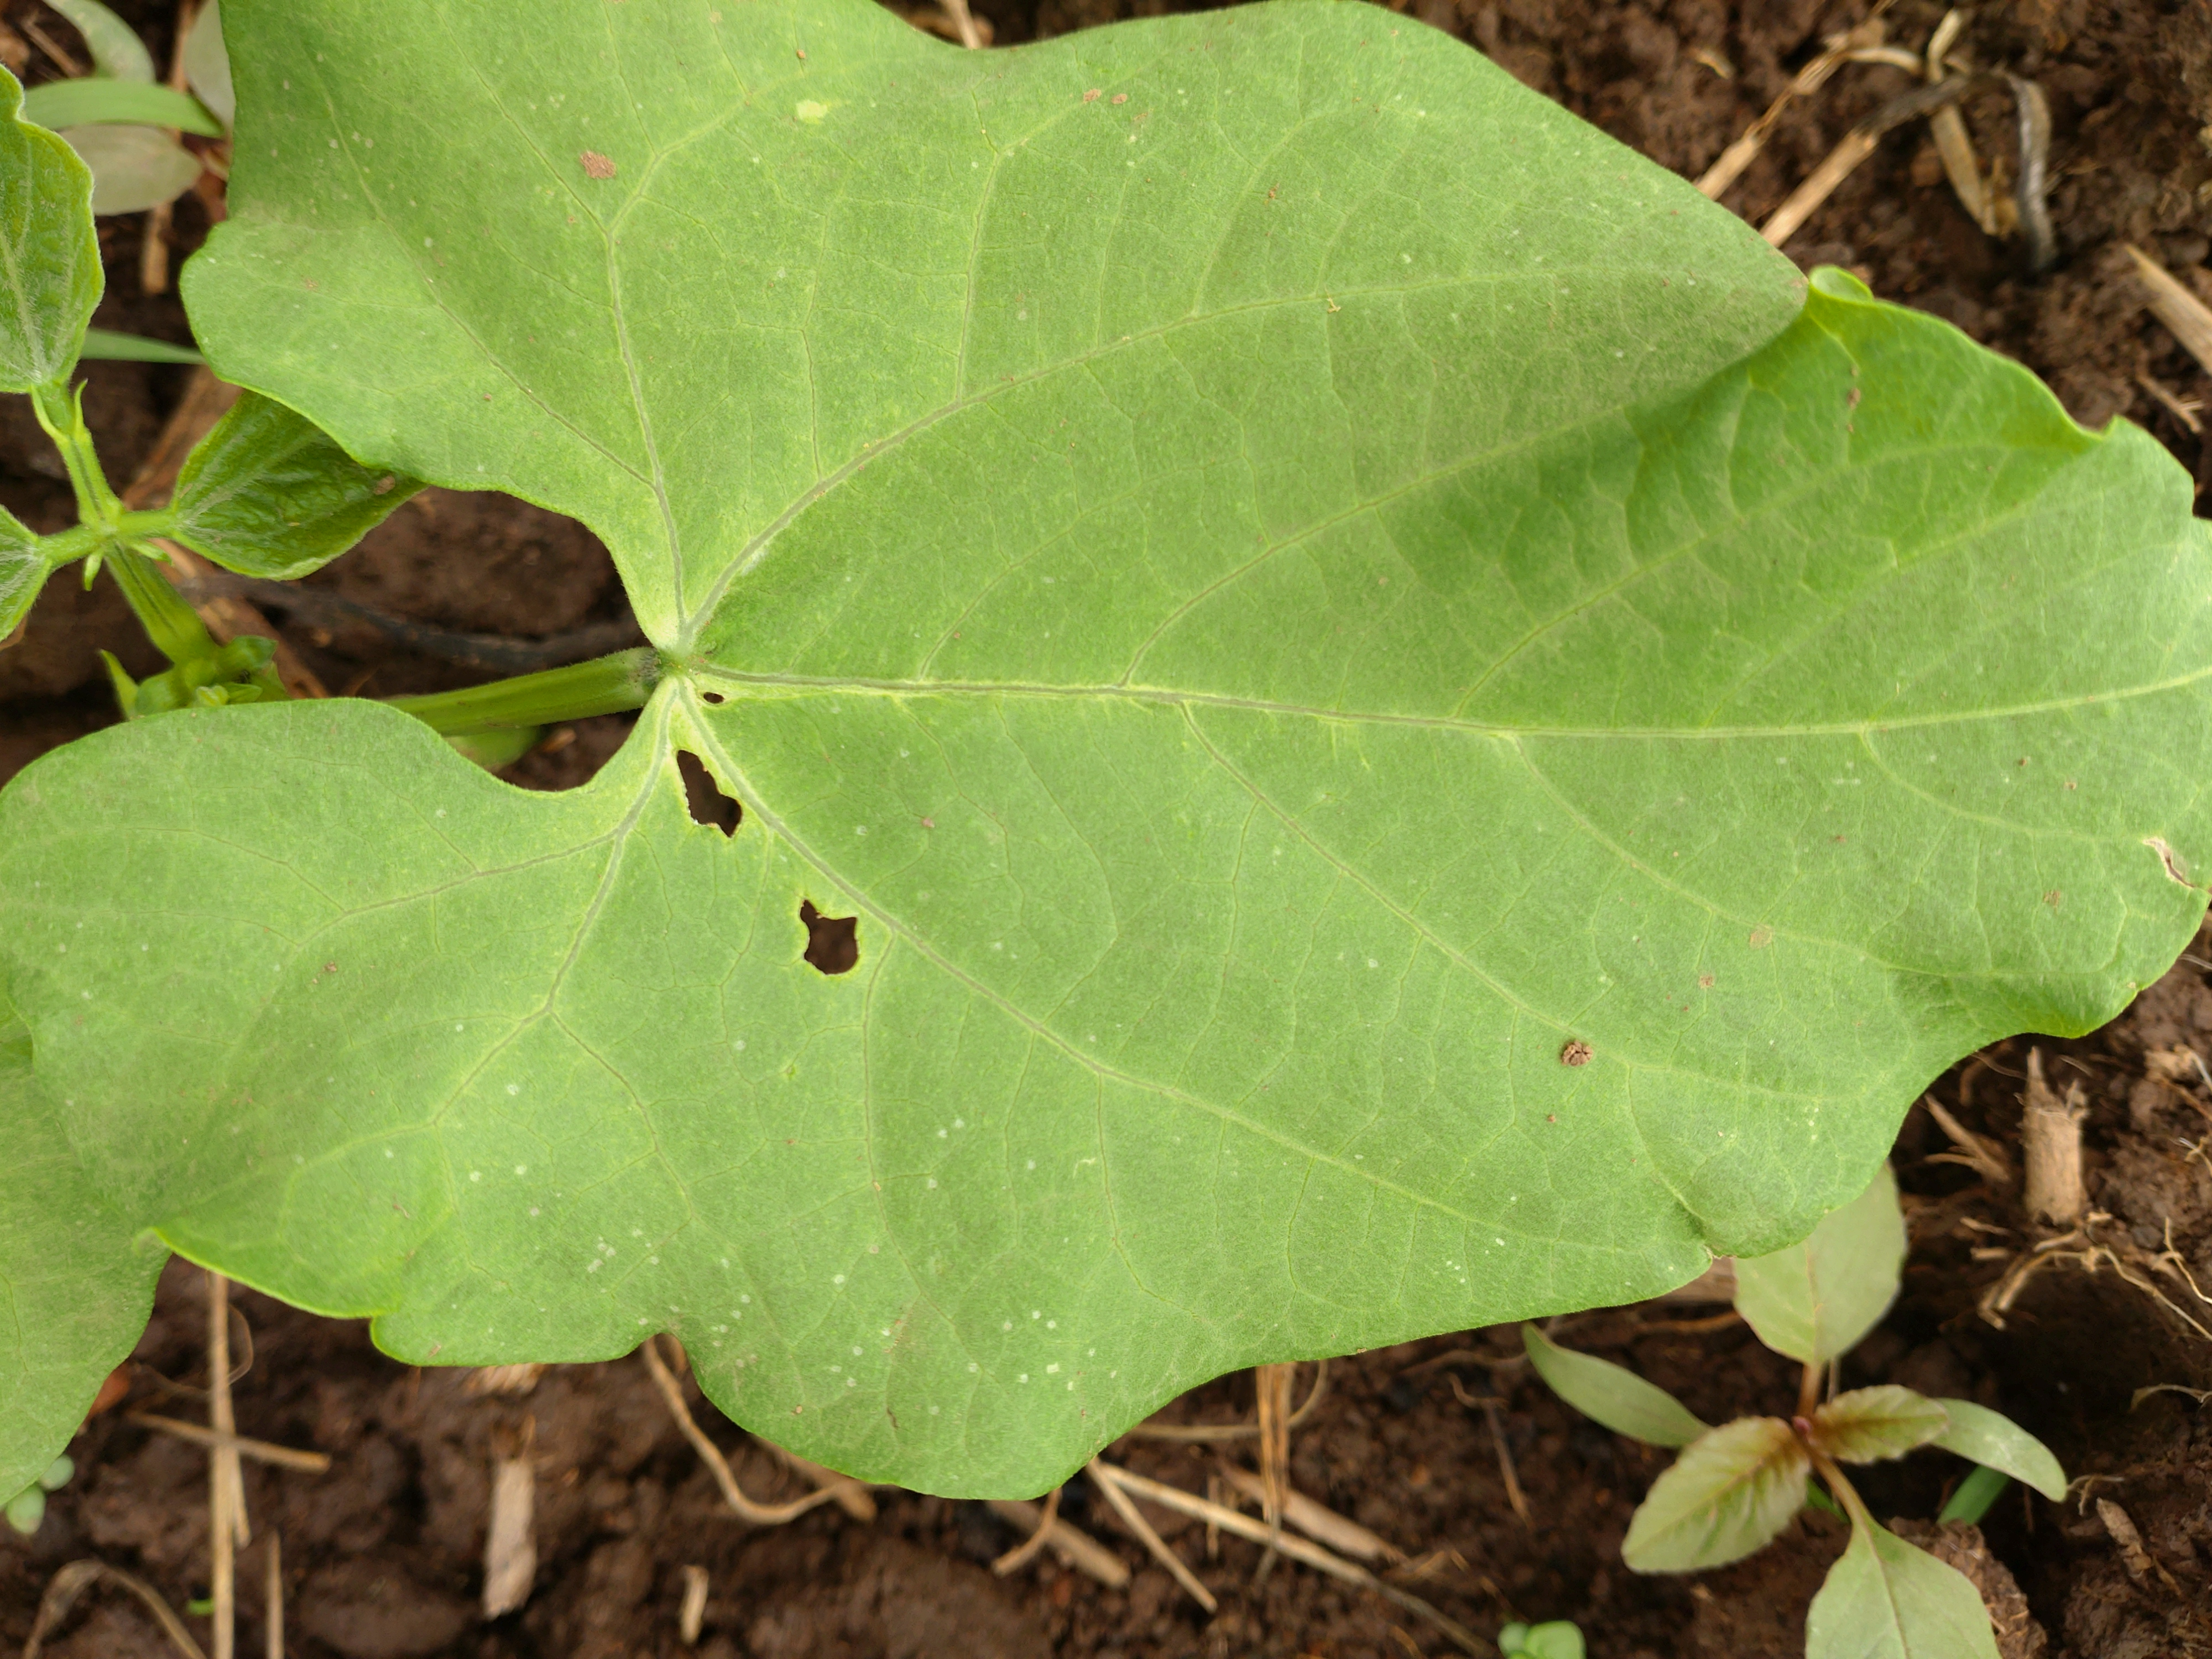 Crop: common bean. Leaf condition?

healthy
